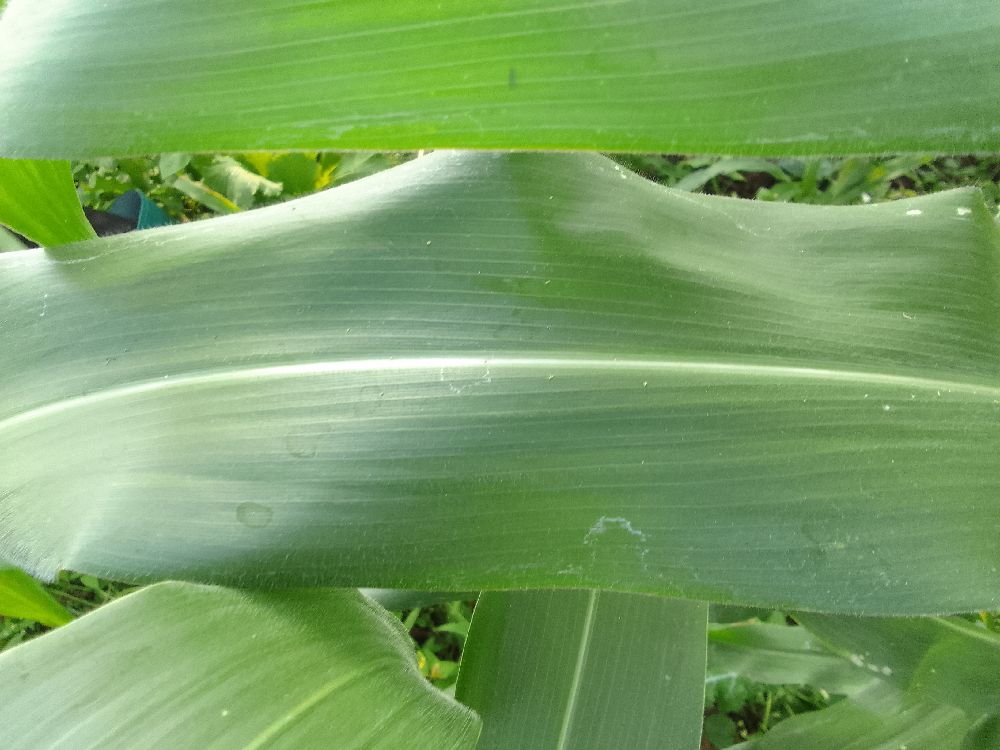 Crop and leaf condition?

maize, healthy
